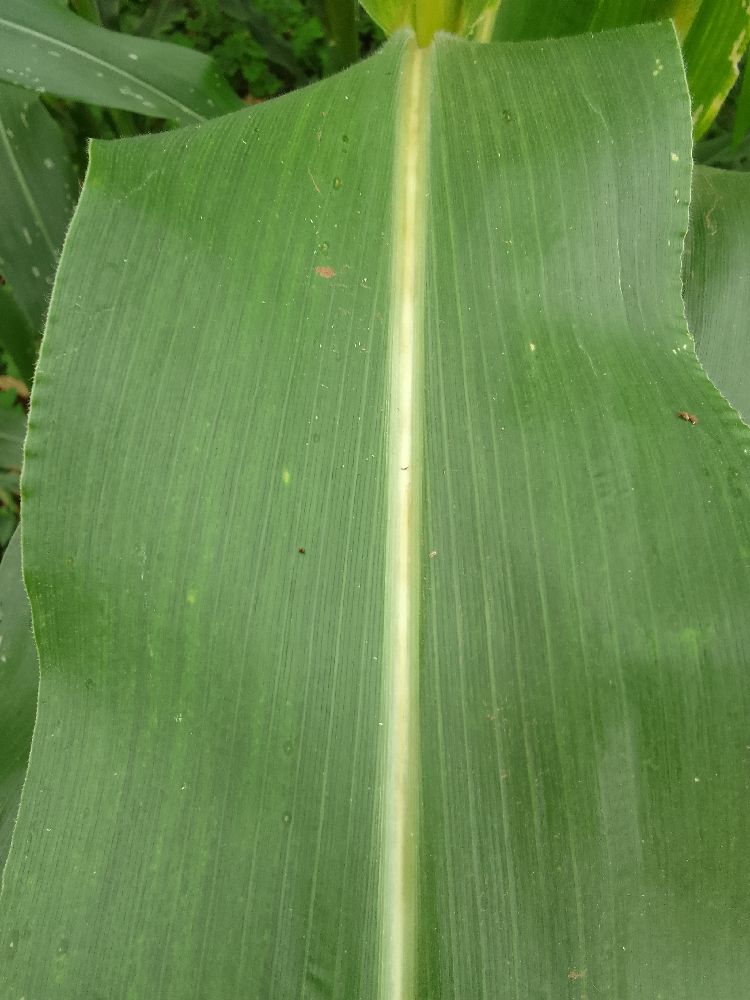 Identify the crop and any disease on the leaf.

maize, healthy
